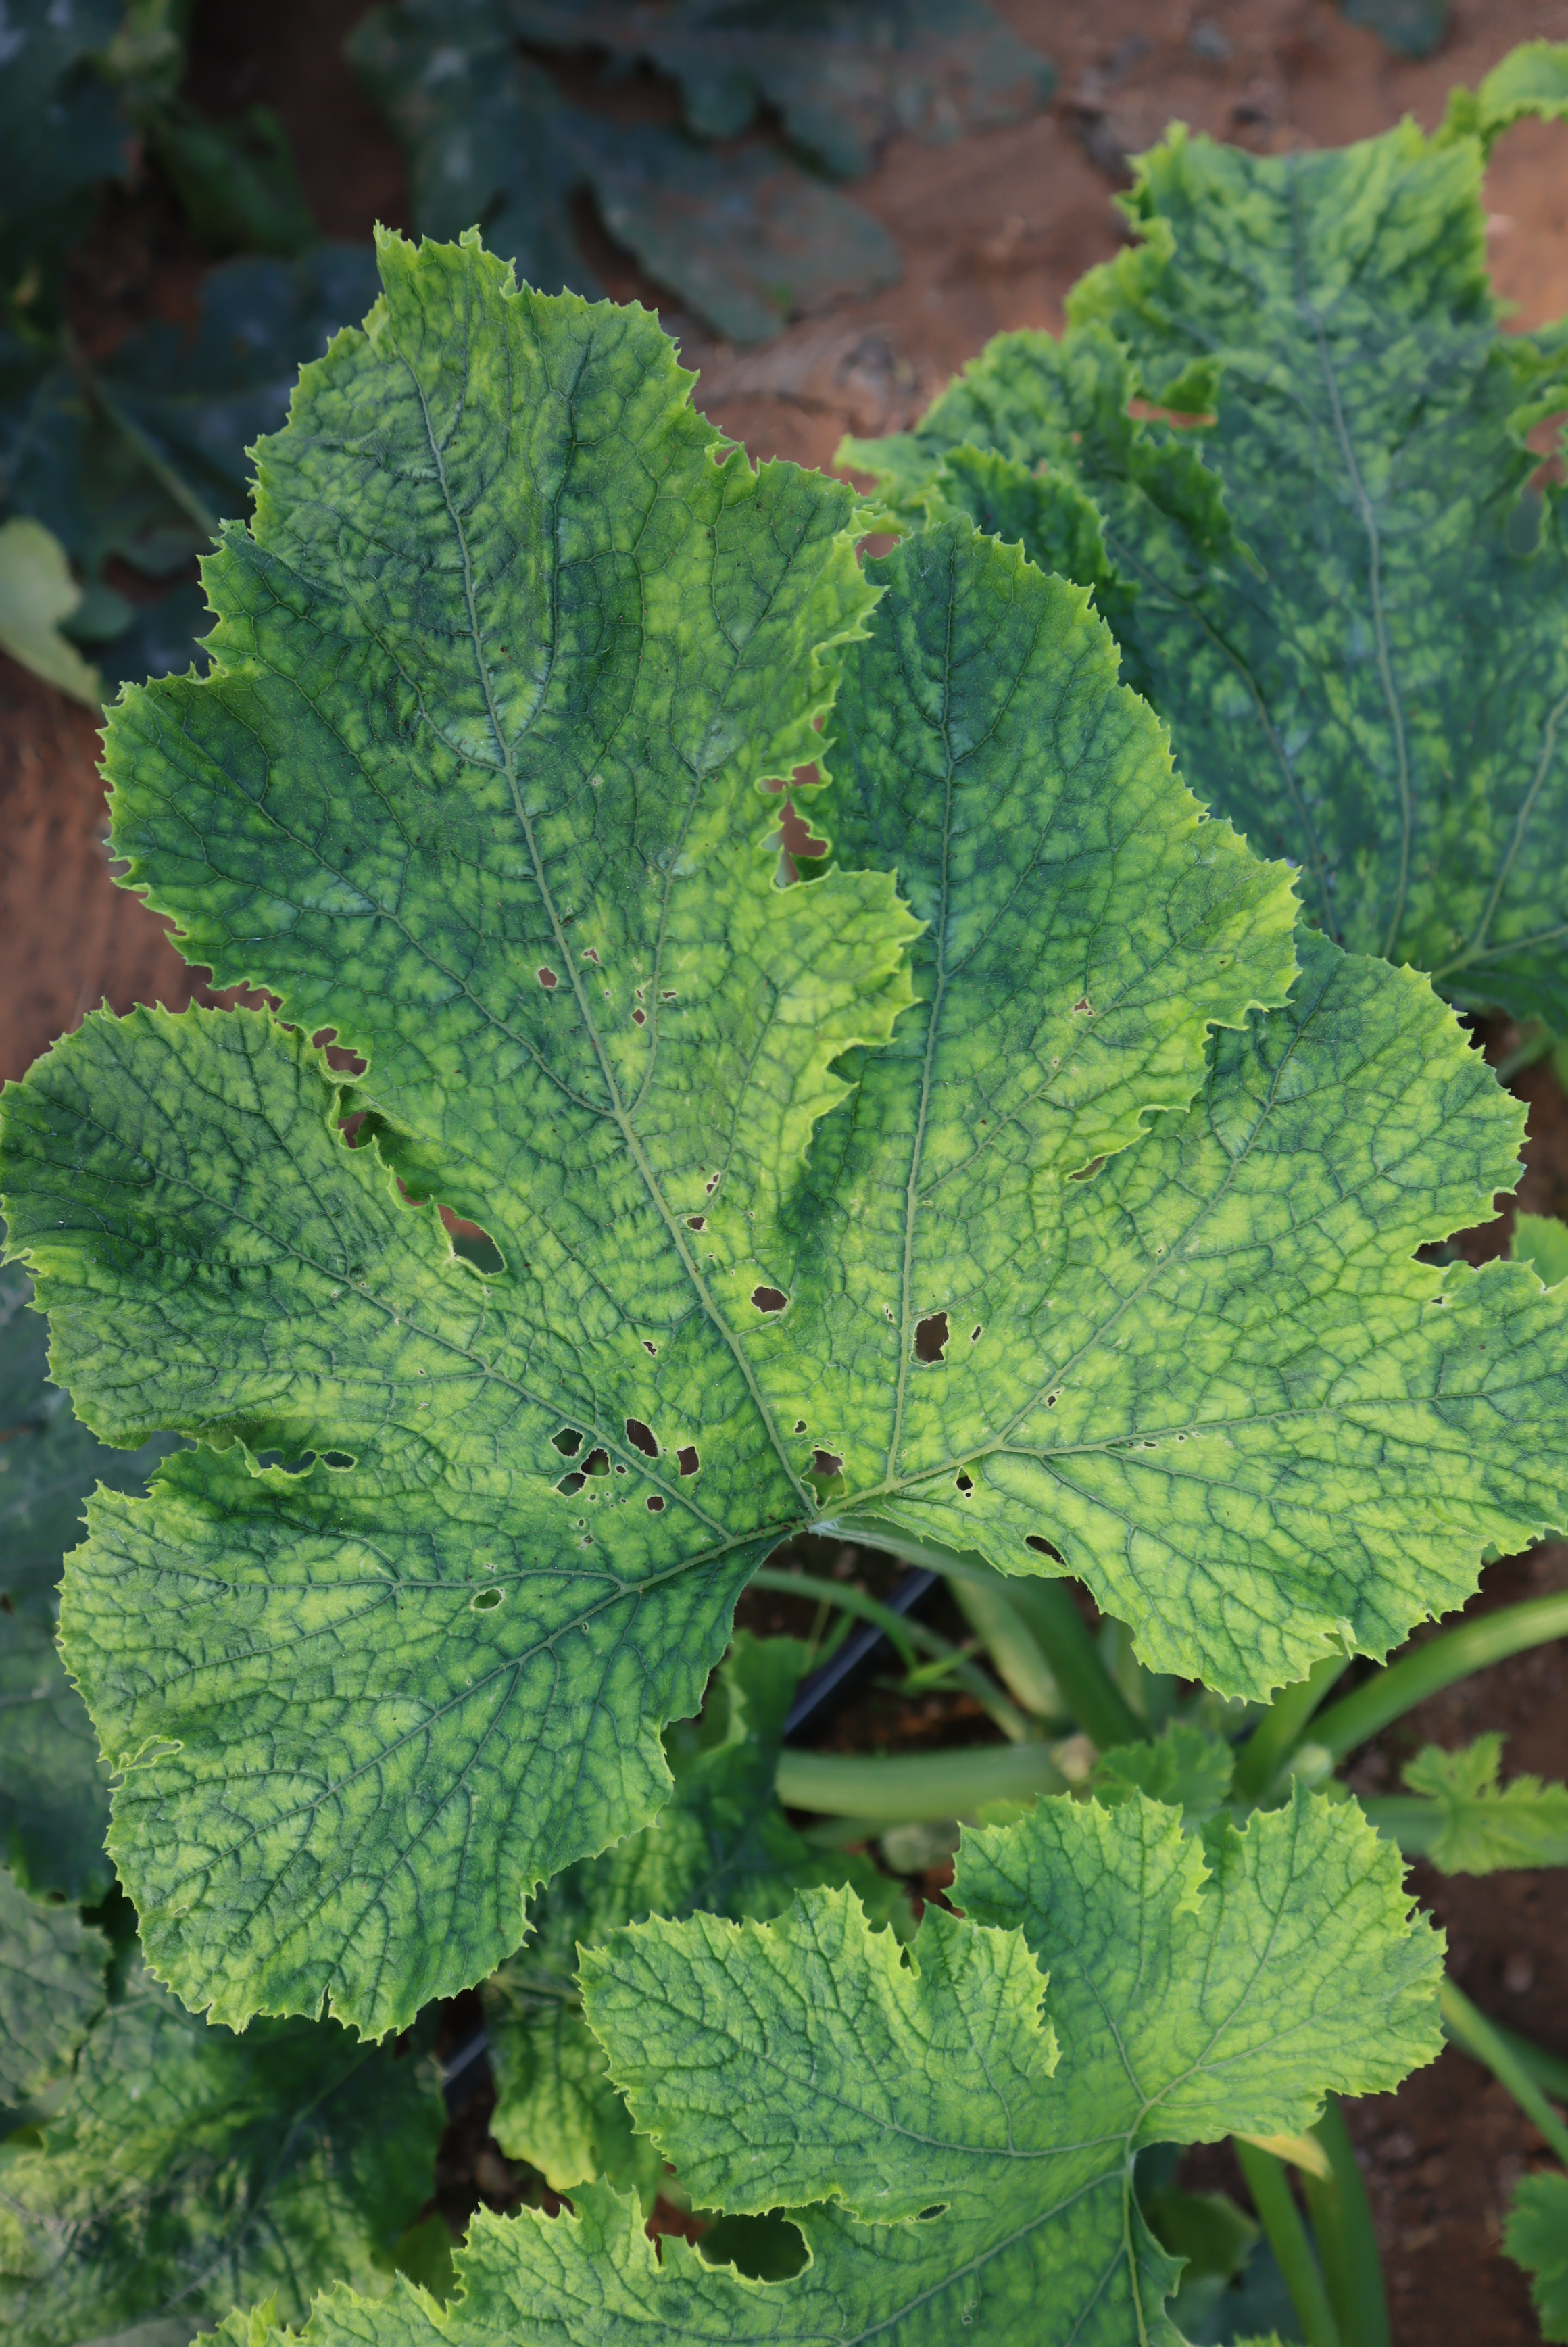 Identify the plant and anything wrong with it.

zucchini, virosis
